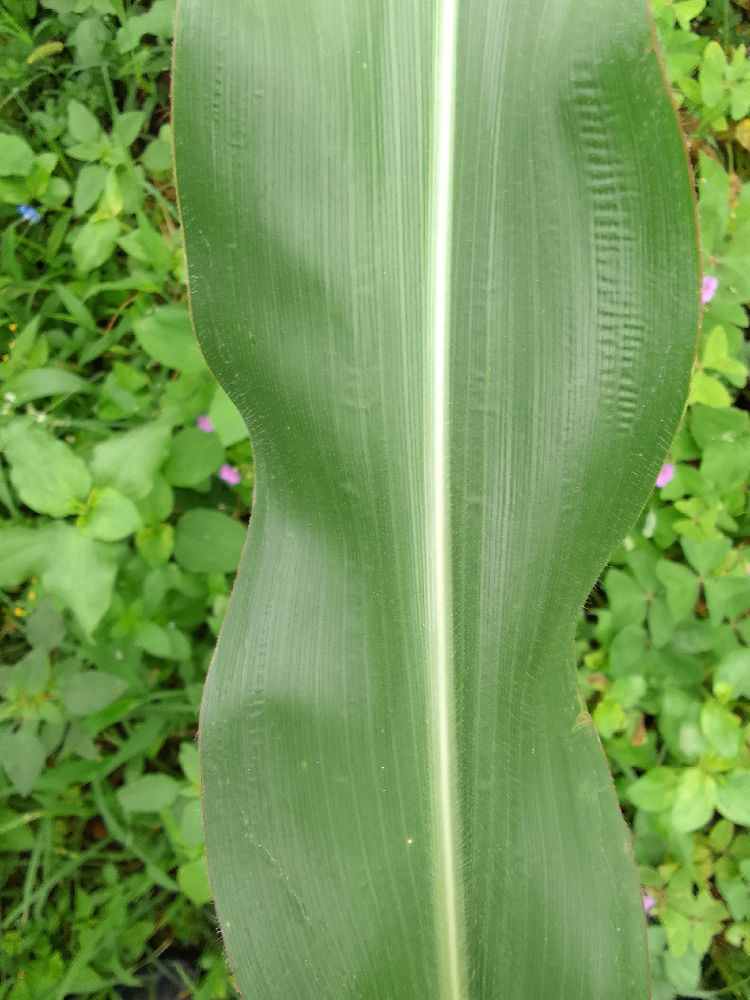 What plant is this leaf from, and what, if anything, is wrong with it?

maize, healthy
